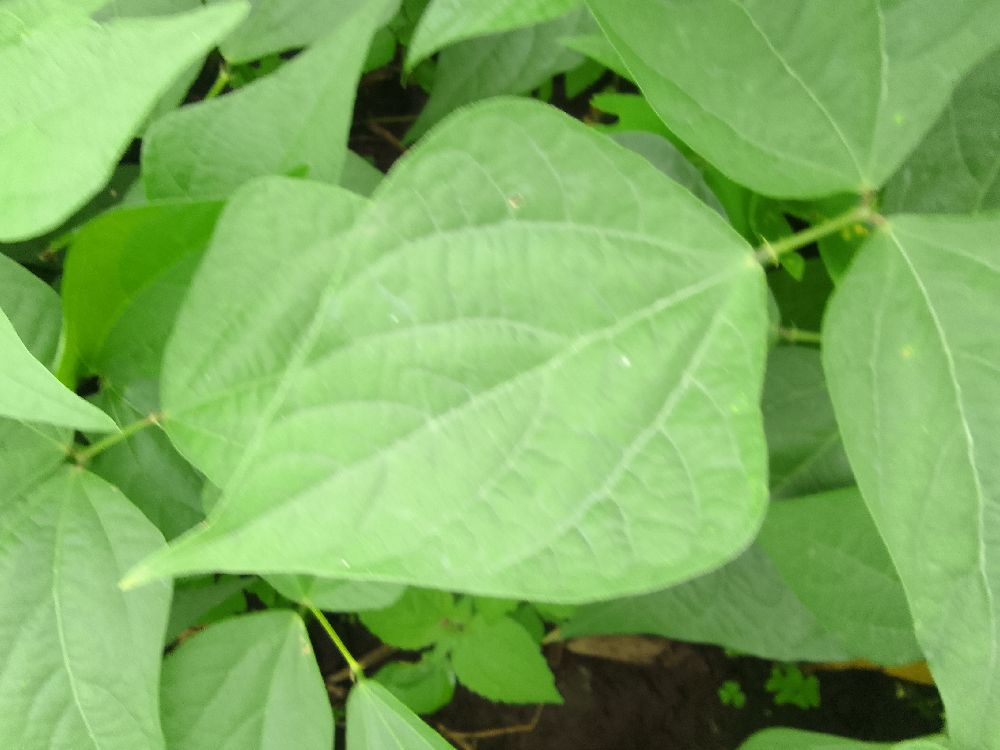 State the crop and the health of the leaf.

common bean, healthy
